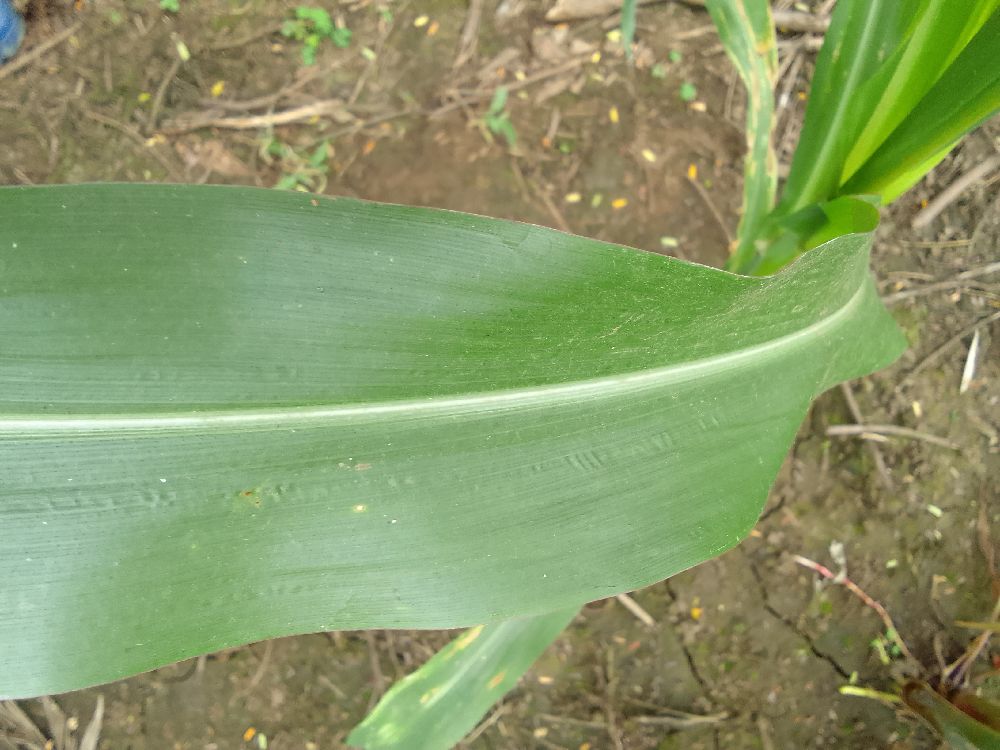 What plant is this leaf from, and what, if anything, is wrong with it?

maize, healthy
